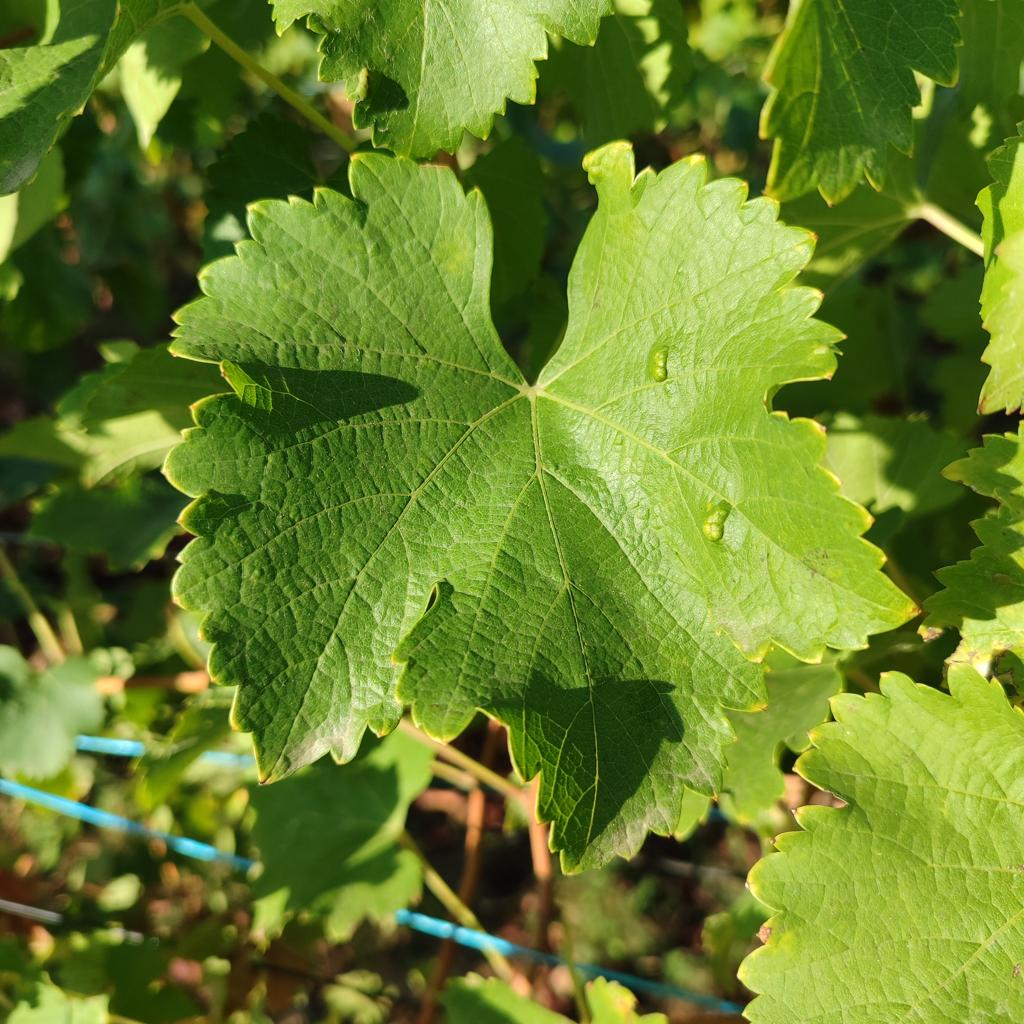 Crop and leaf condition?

grapevine, erineum mite
